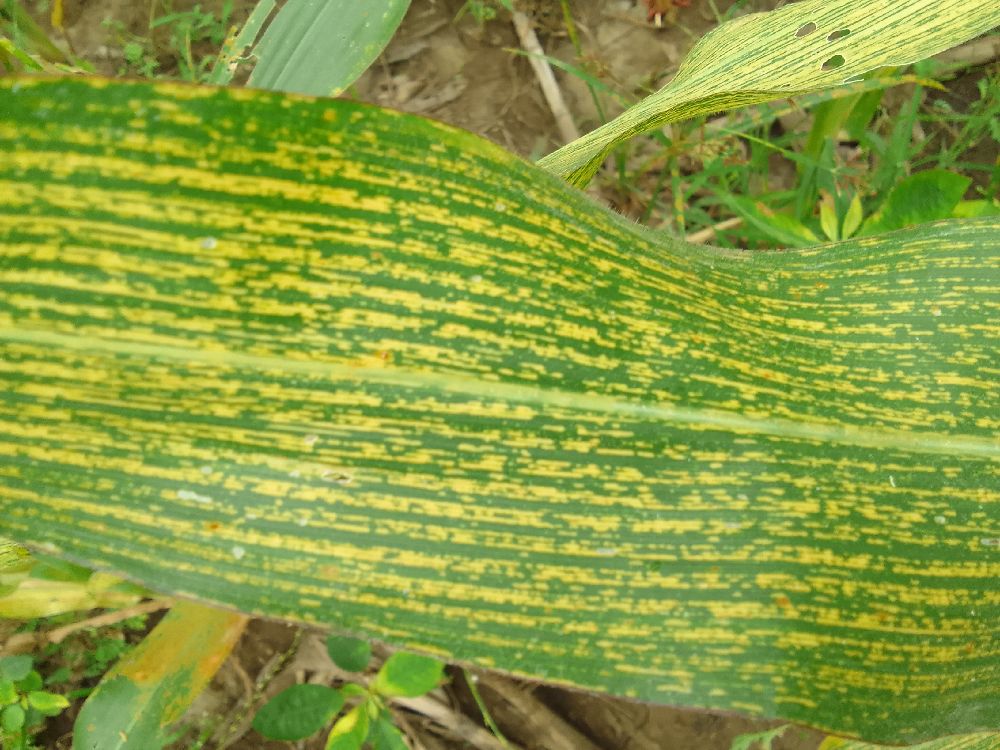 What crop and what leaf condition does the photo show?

maize, maize streak virus
